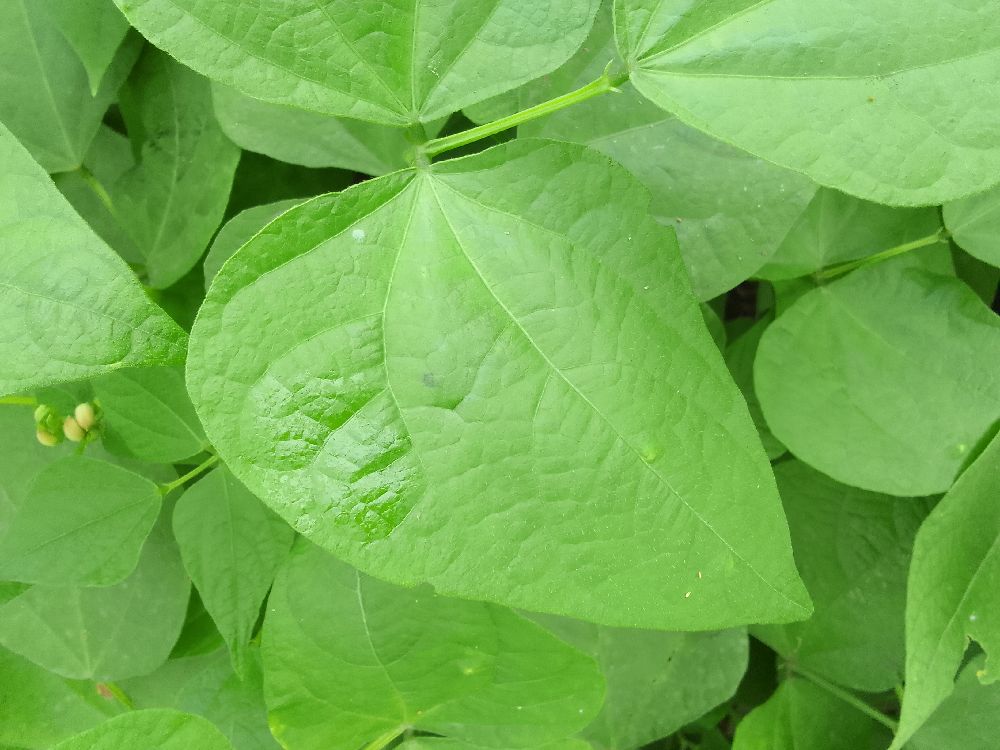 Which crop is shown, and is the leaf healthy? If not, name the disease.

common bean, healthy
